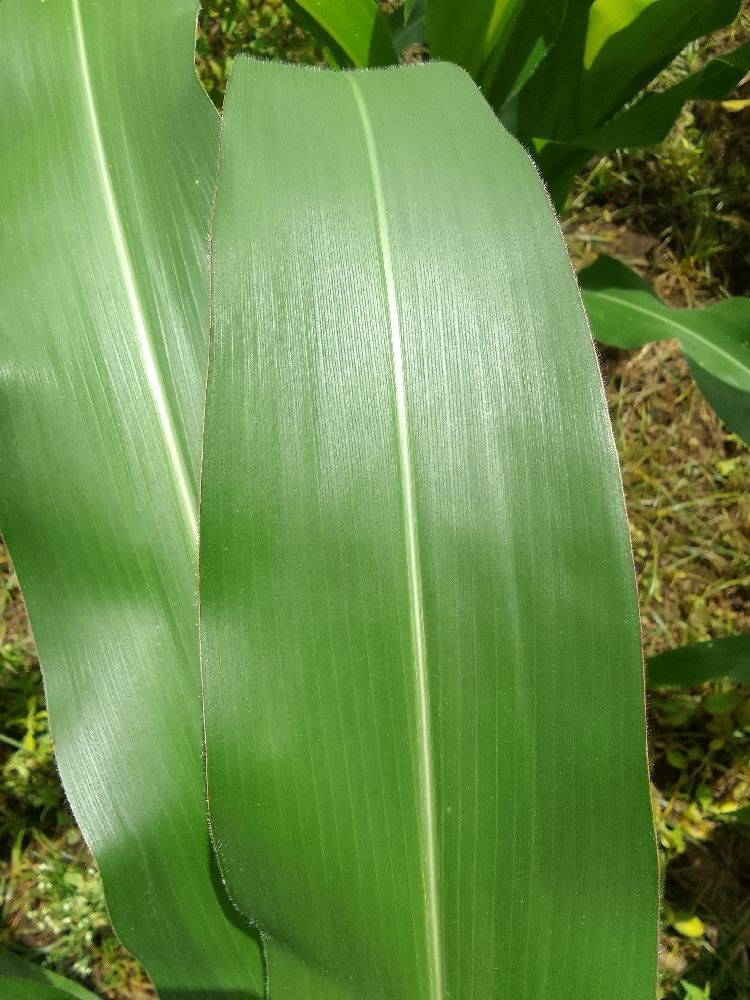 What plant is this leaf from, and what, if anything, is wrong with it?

maize, healthy
